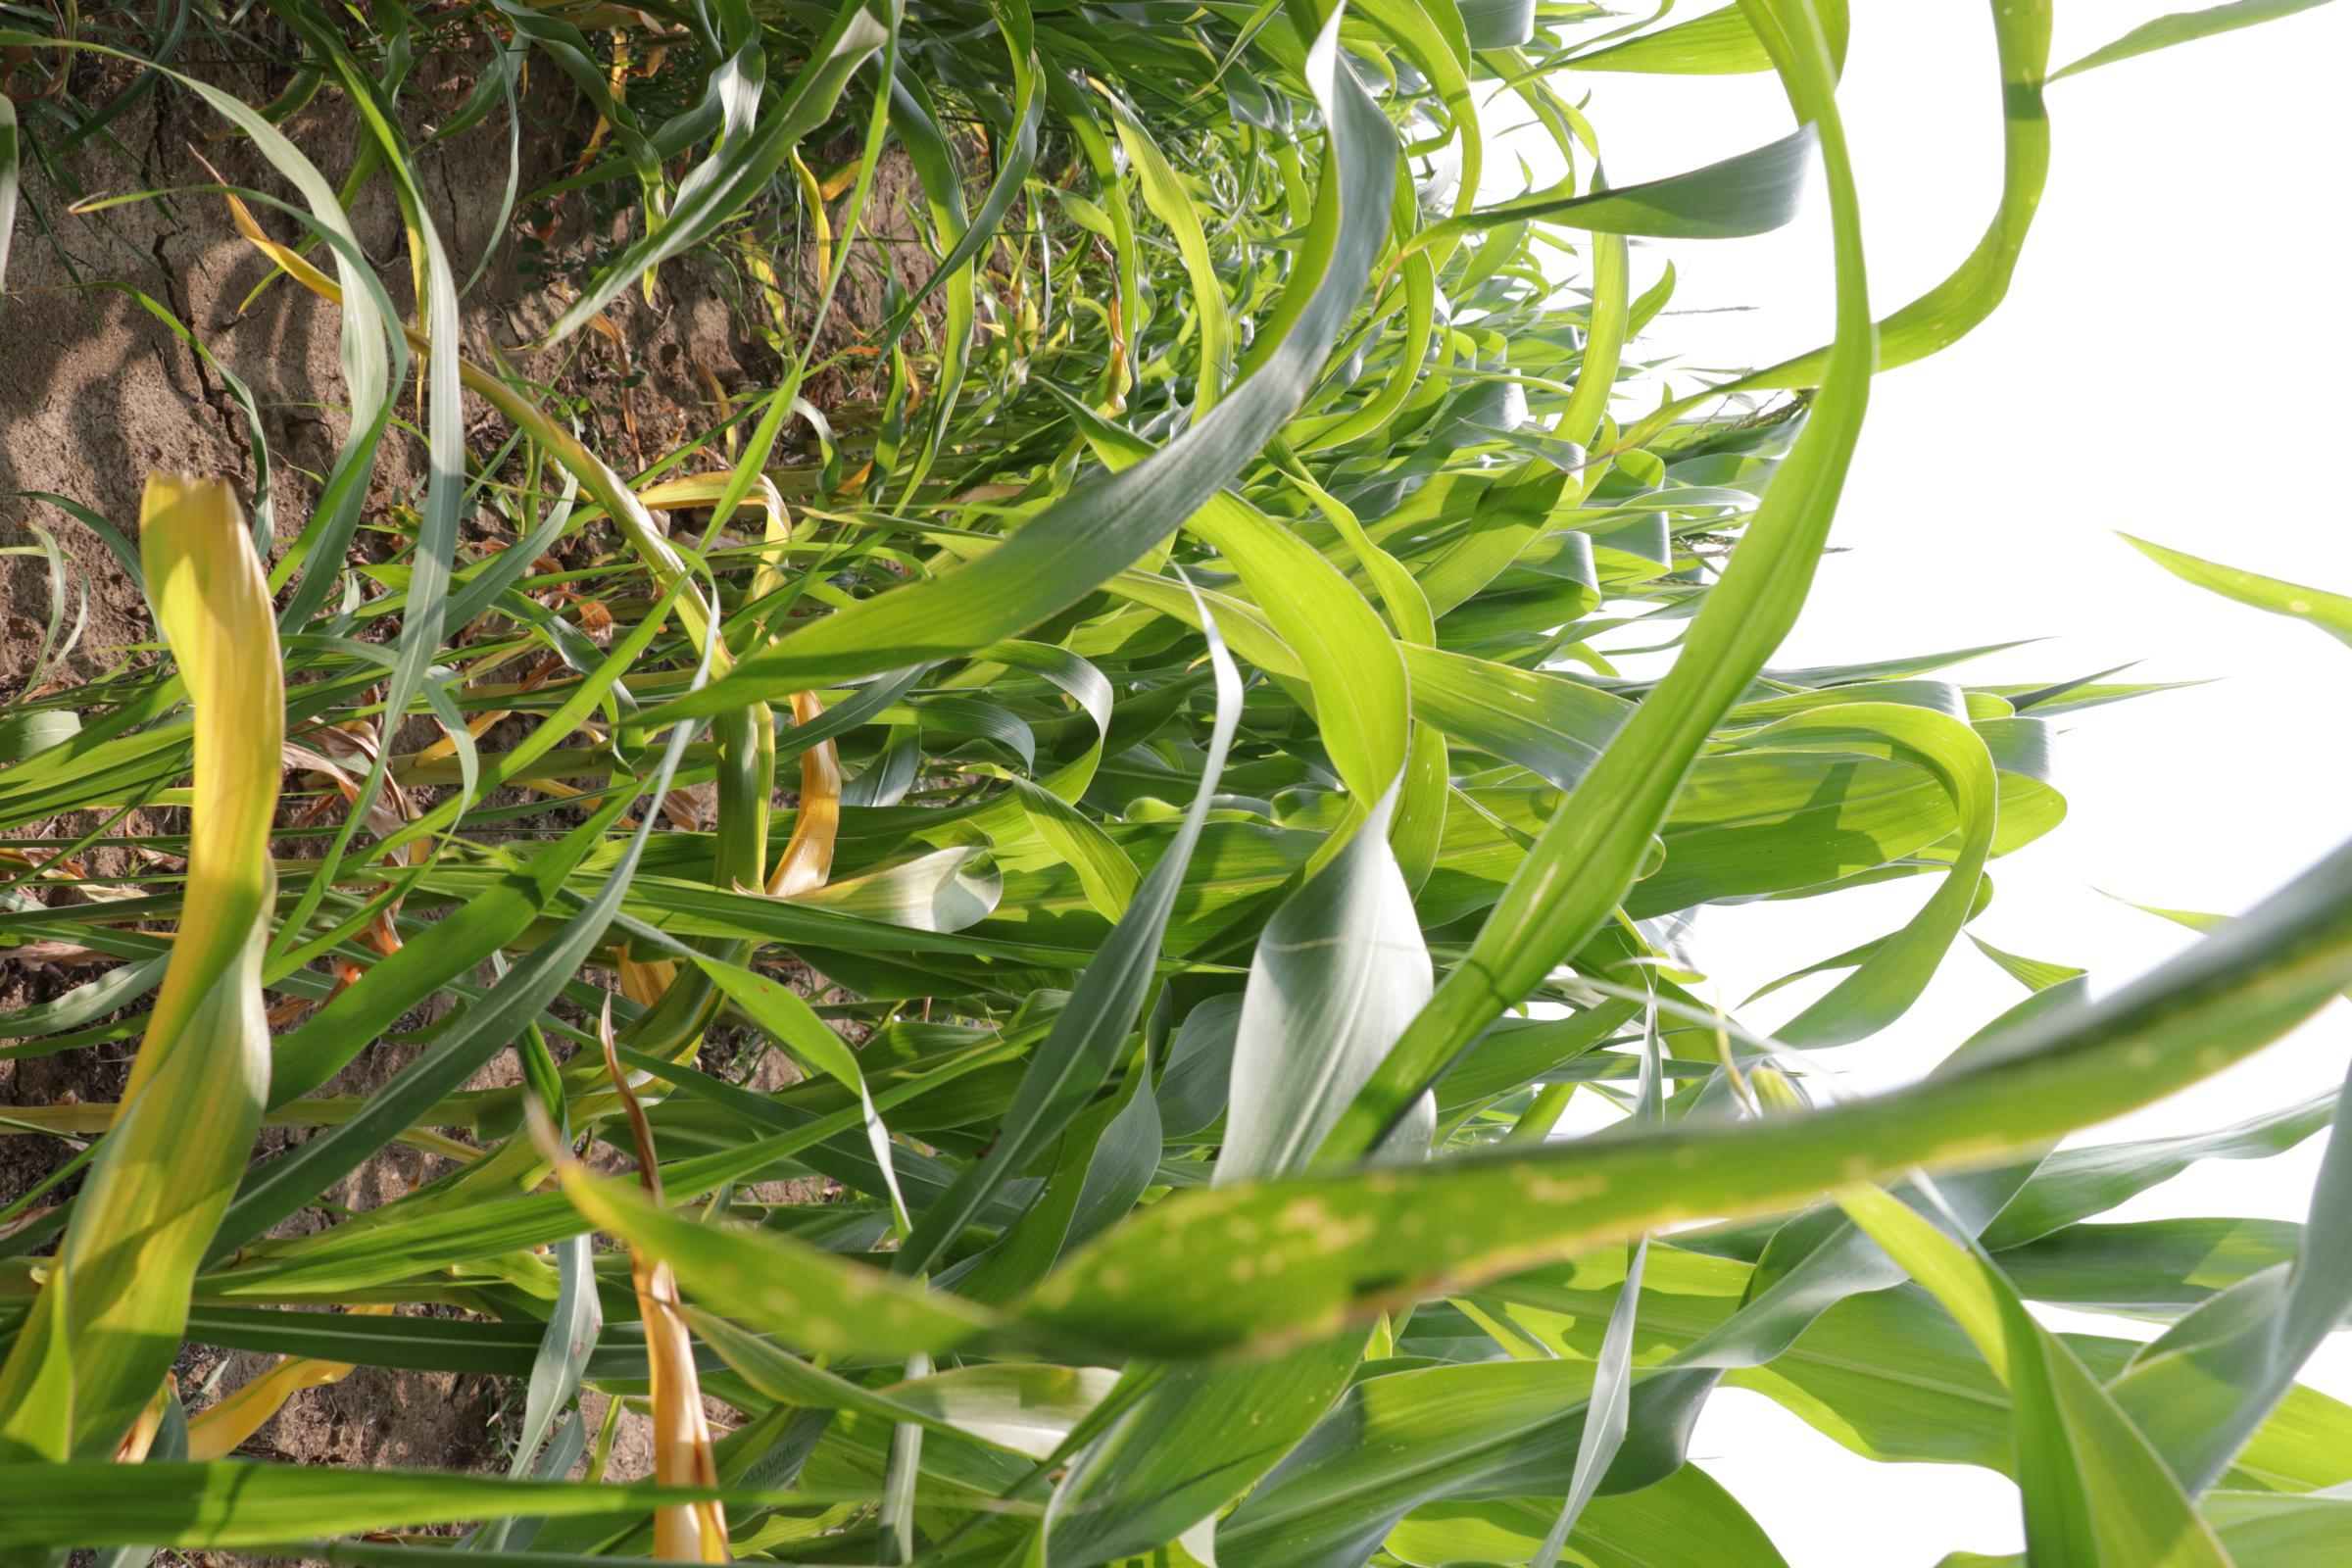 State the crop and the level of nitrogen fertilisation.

maize, reduced nitrogen fertilisation
